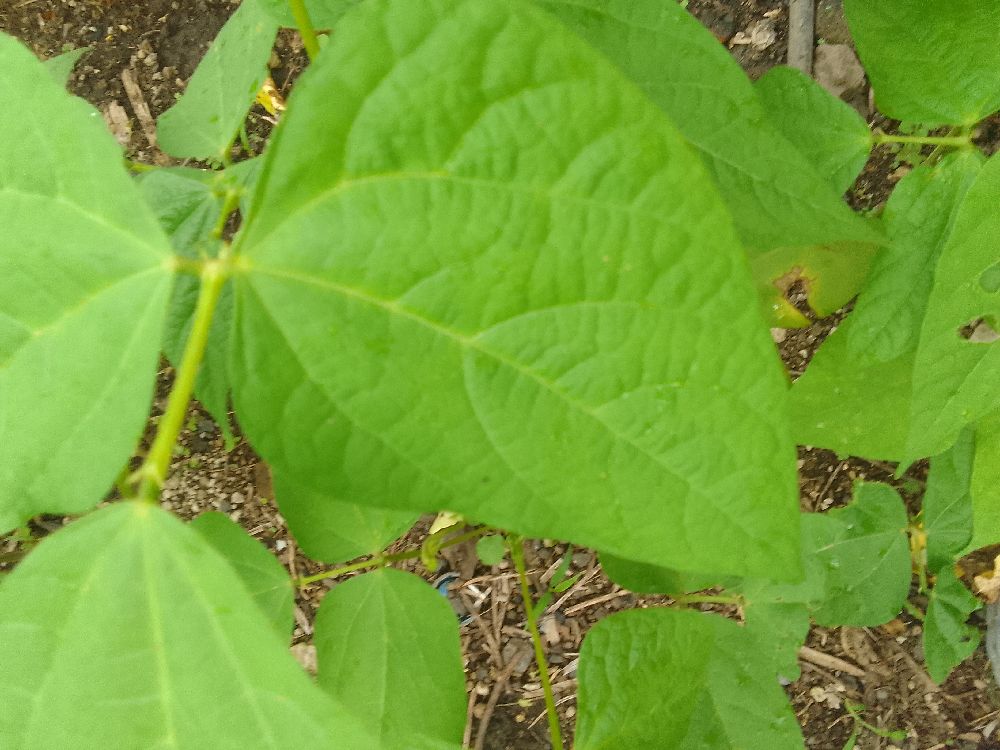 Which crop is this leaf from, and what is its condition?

common bean, healthy
